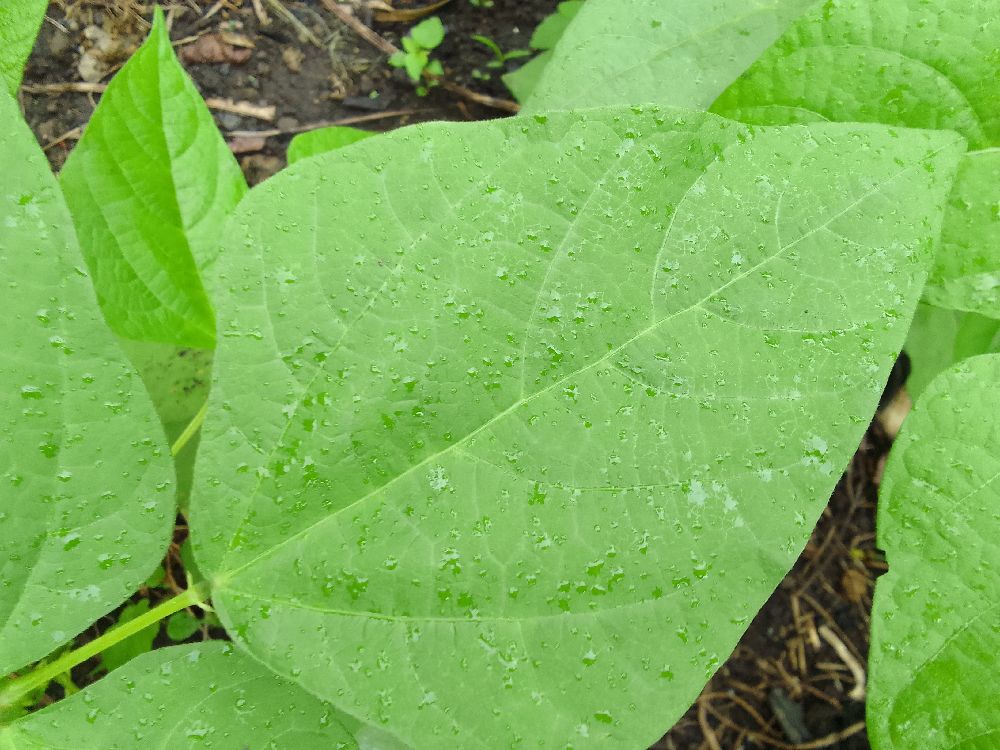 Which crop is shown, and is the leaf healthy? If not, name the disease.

common bean, healthy
